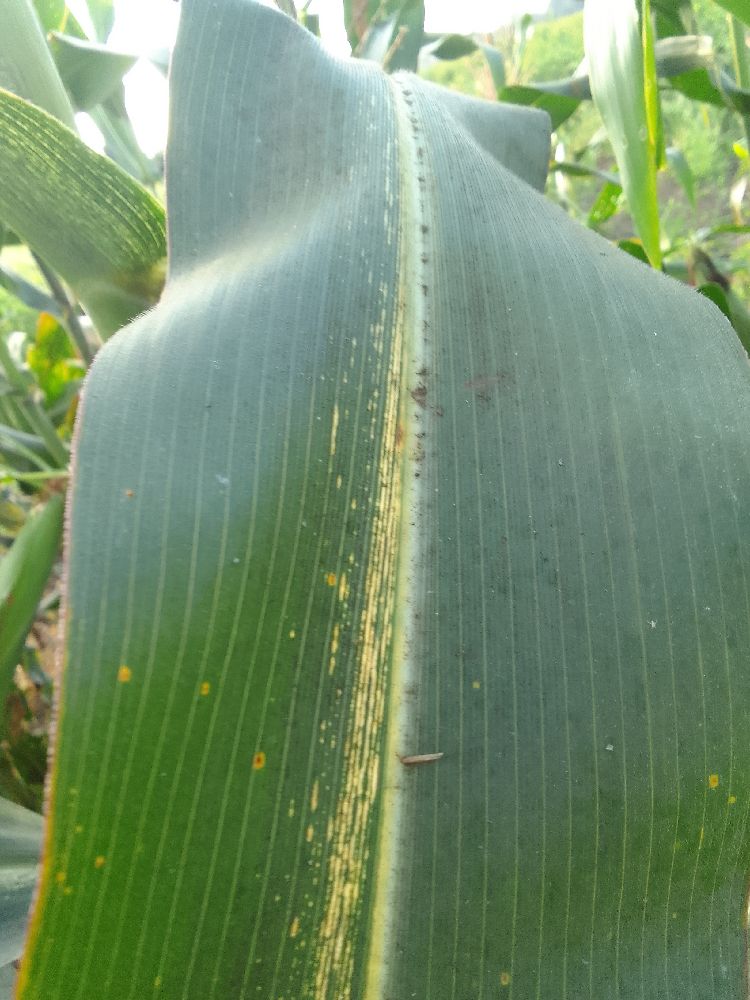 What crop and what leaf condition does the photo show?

maize, maize lethal necrosis
